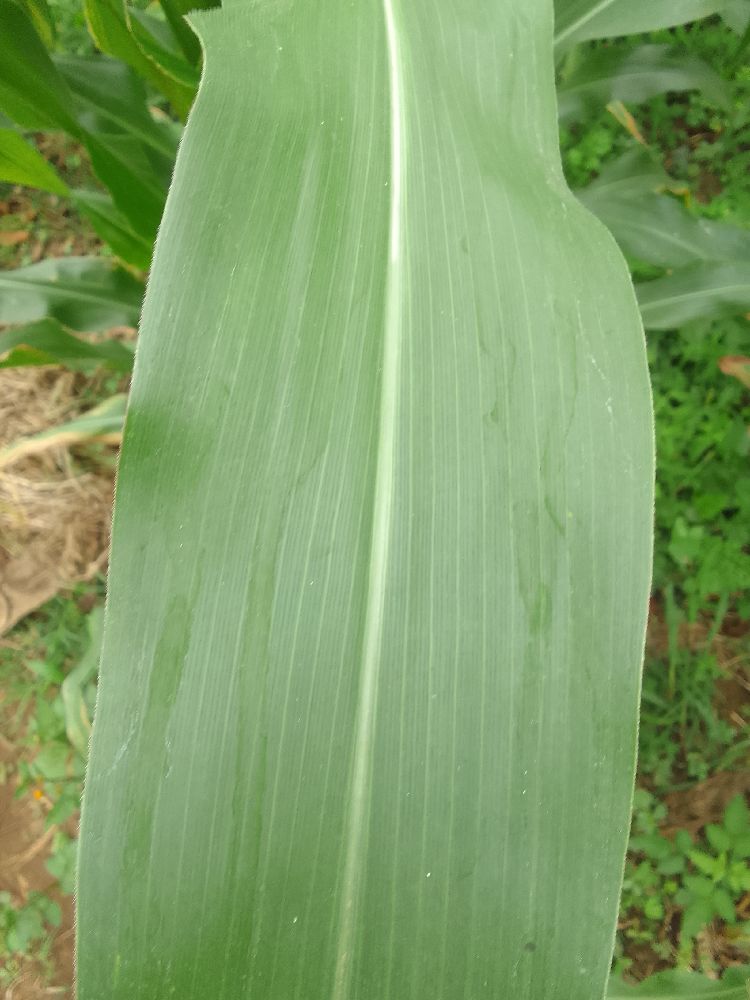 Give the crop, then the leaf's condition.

maize, healthy
